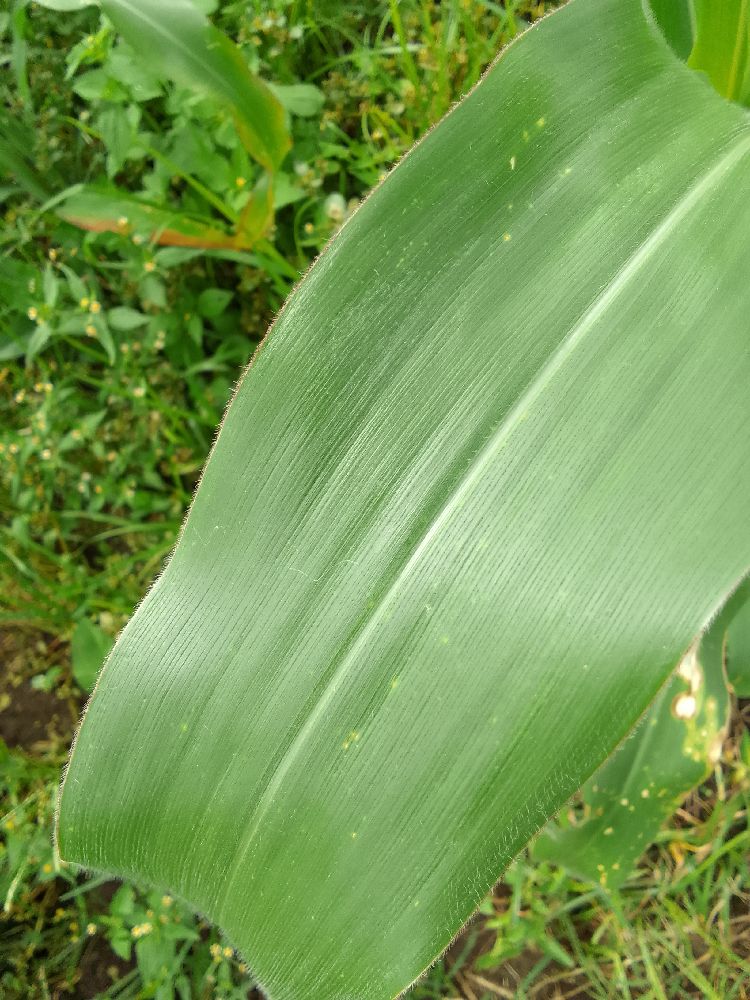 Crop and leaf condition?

maize, healthy
